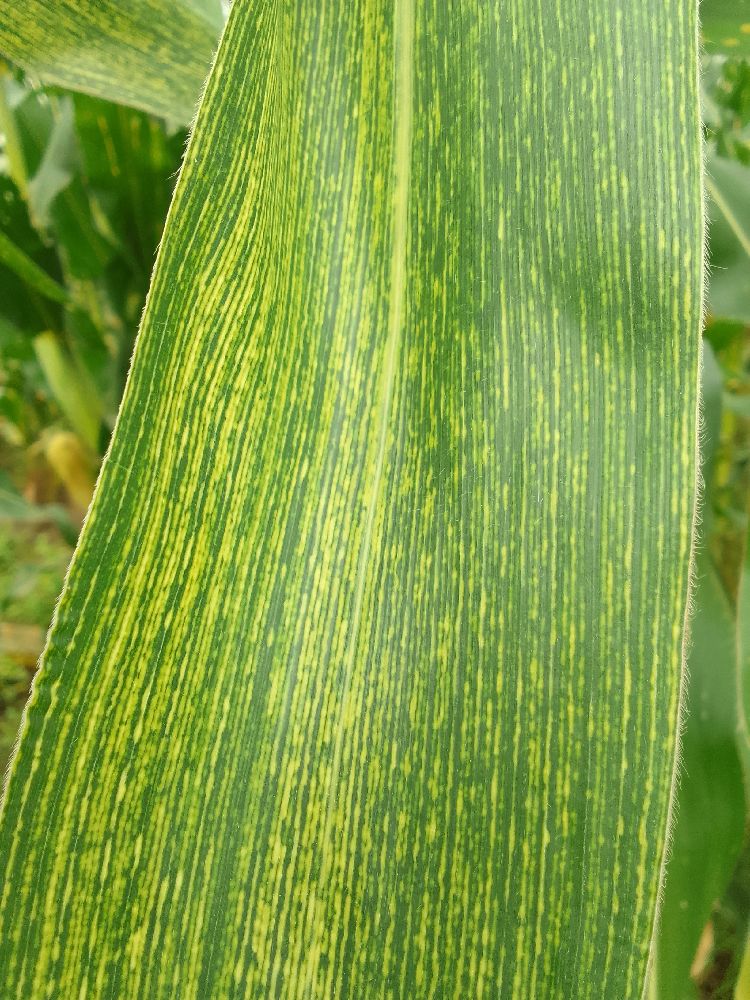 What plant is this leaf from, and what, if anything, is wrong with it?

maize, maize streak virus
